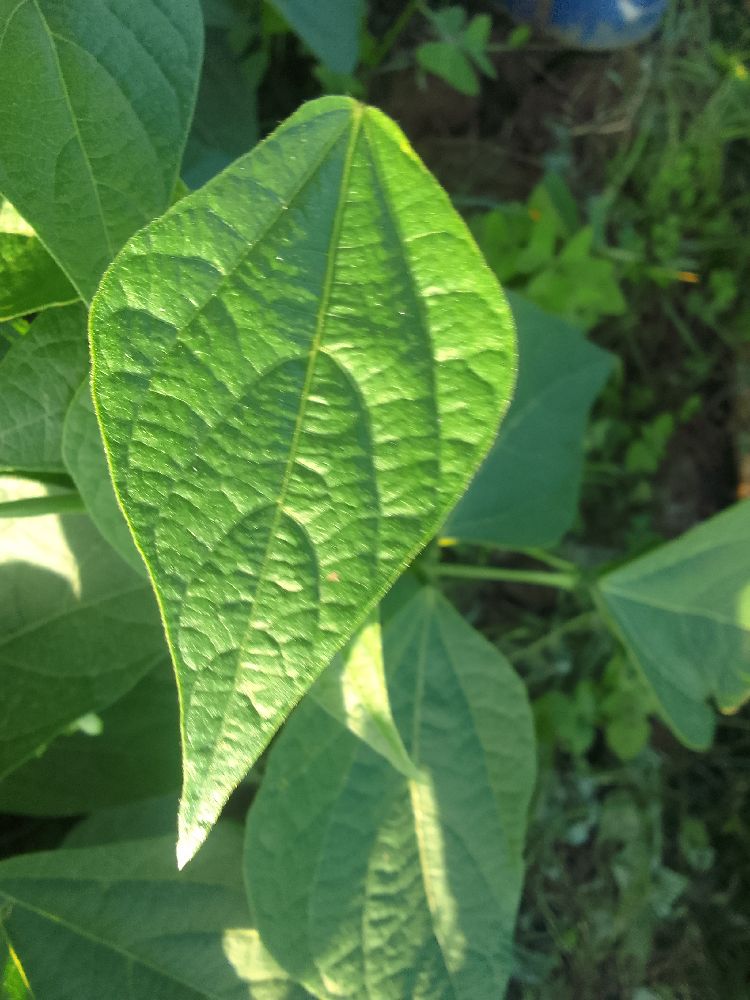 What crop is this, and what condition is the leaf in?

common bean, healthy
